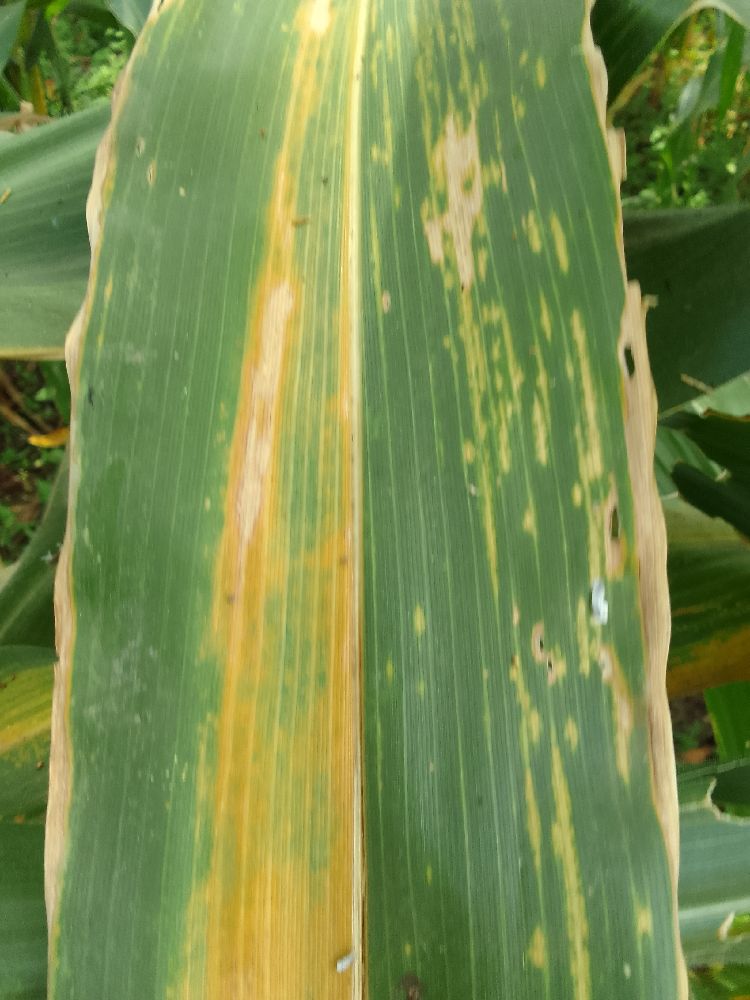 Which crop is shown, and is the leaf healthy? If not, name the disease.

maize, maize lethal necrosis
